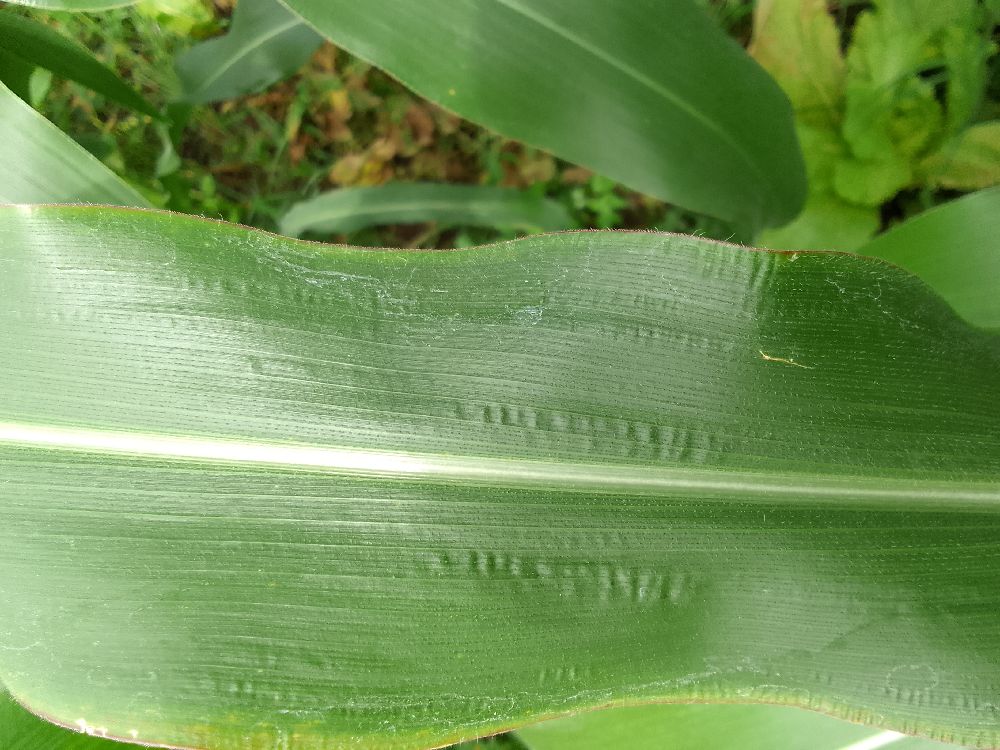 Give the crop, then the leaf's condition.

maize, healthy
